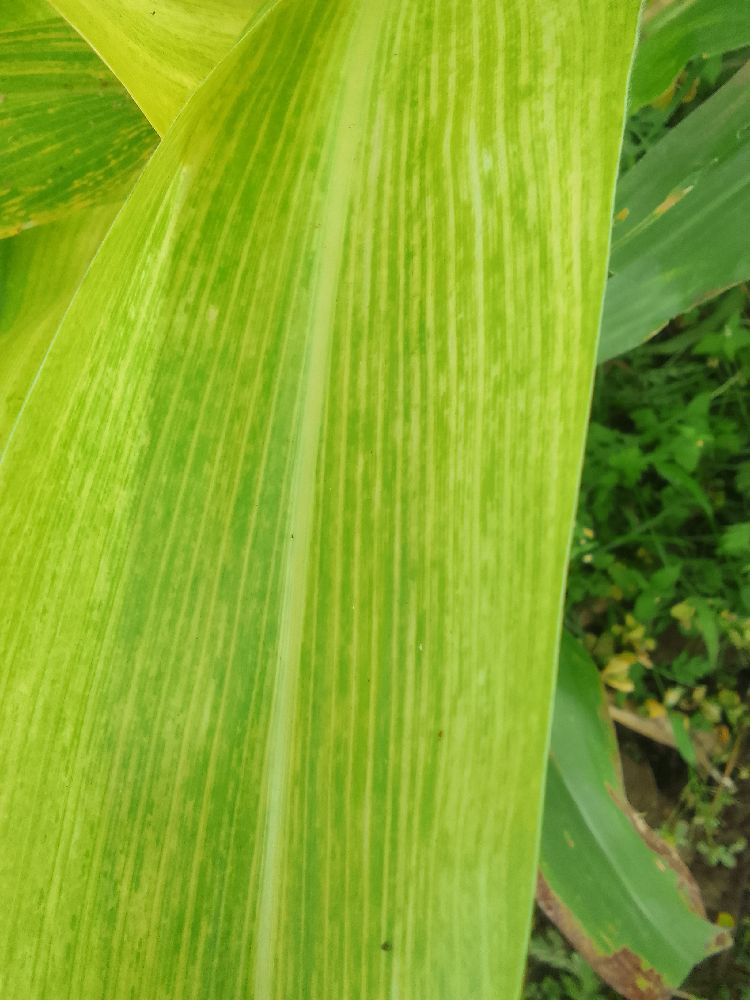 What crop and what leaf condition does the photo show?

maize, maize lethal necrosis
